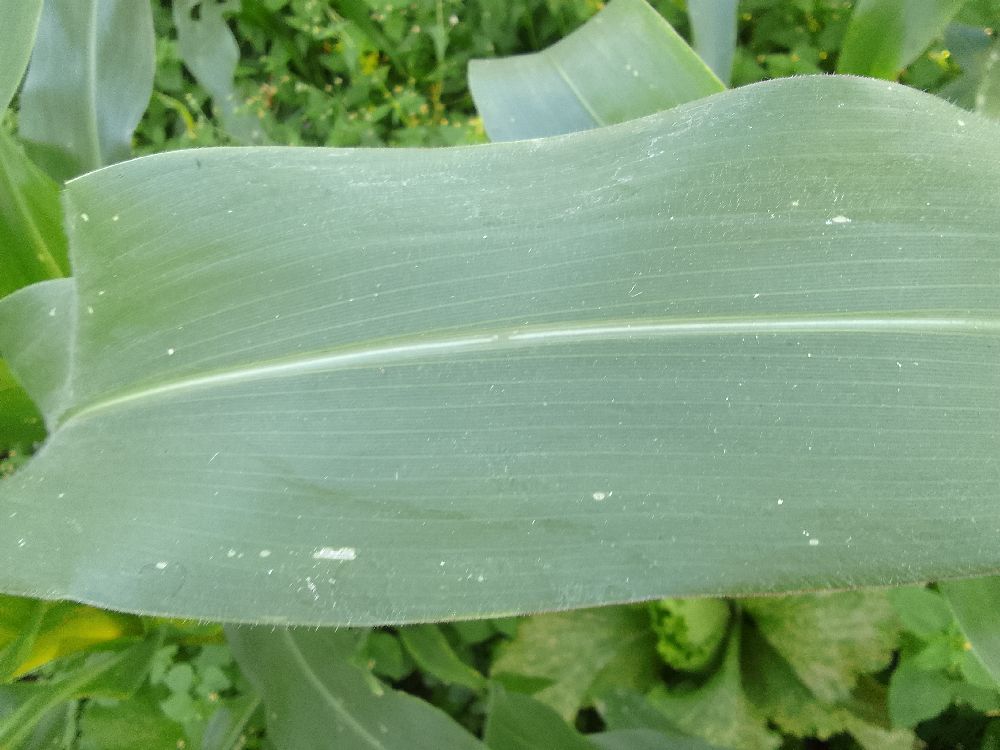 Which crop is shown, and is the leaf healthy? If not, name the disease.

maize, healthy
